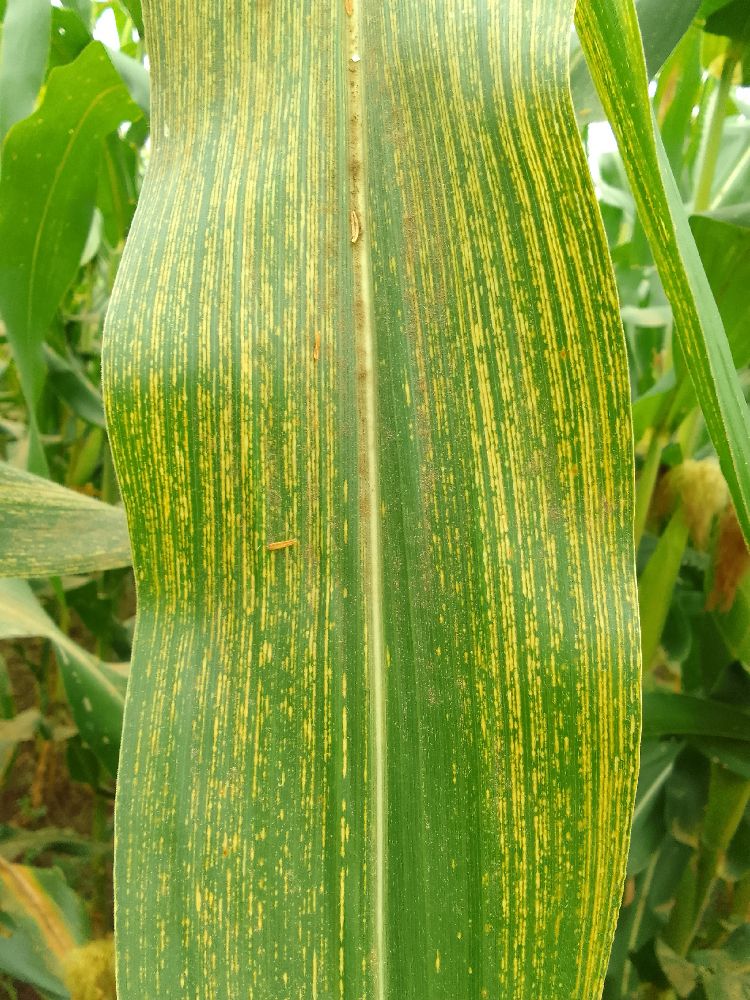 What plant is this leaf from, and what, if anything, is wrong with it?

maize, maize streak virus
